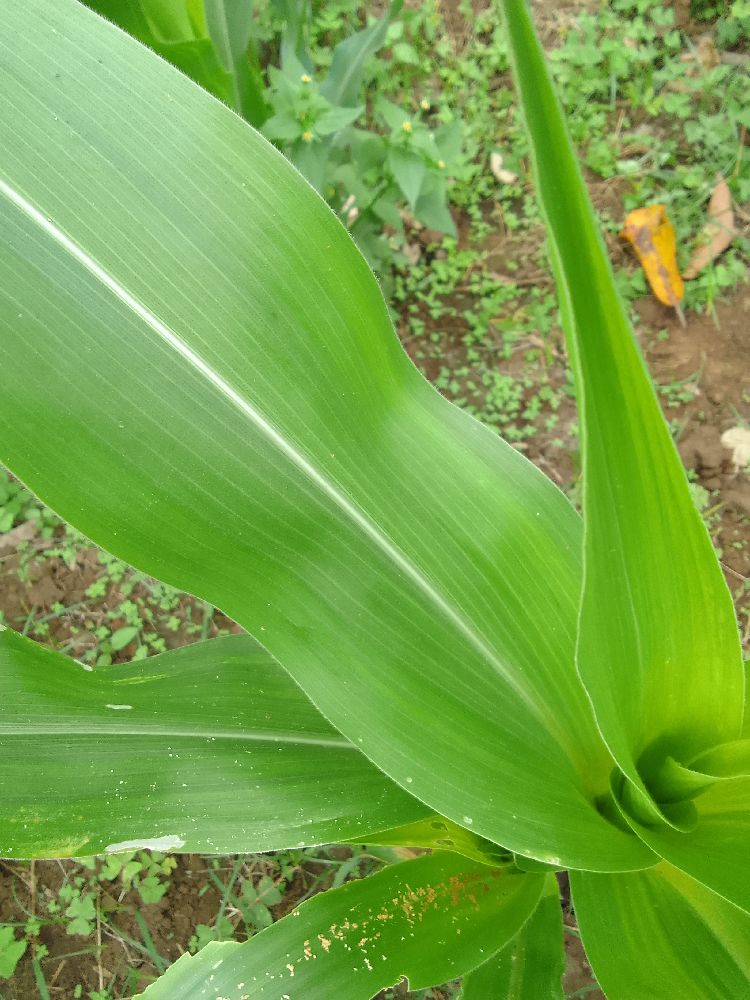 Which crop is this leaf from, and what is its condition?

maize, healthy
